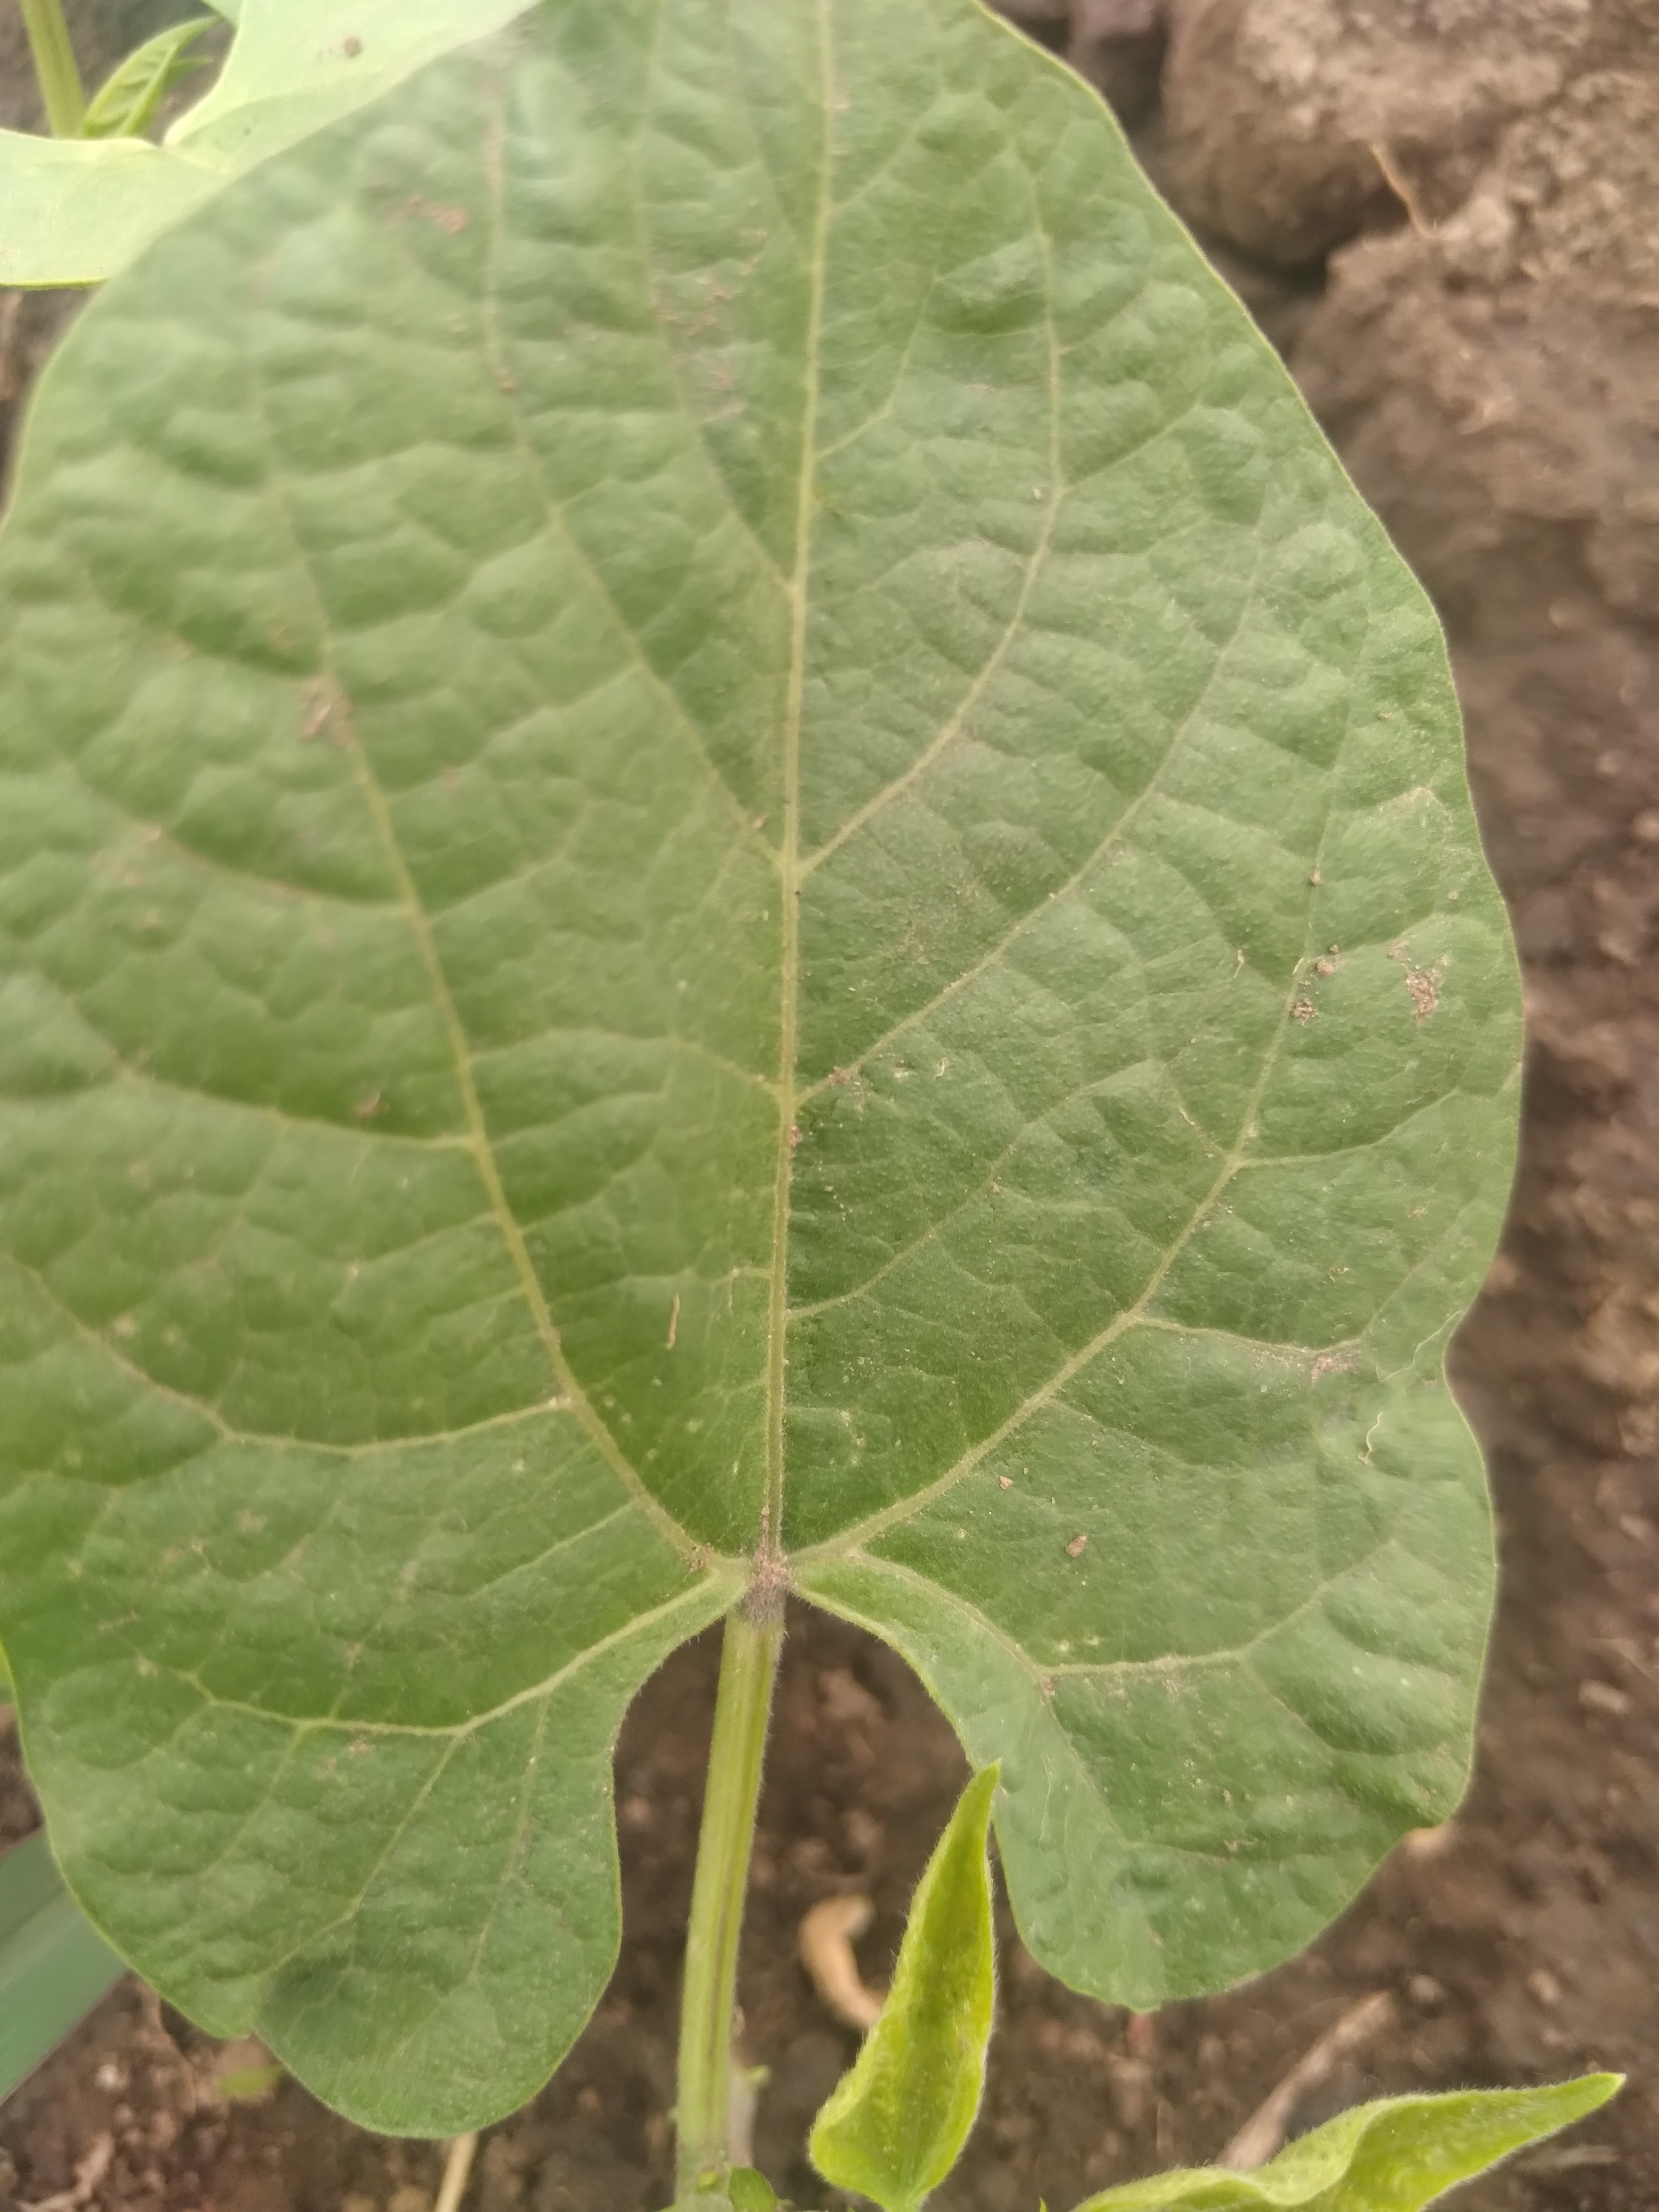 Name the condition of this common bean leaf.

healthy
